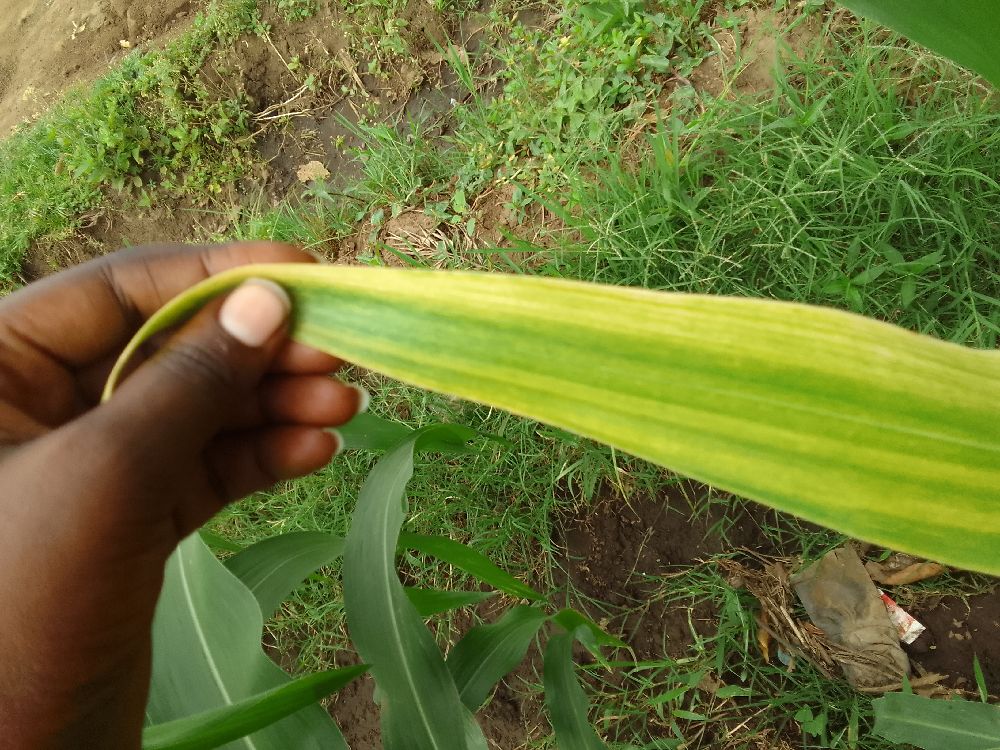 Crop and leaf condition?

maize, maize lethal necrosis
